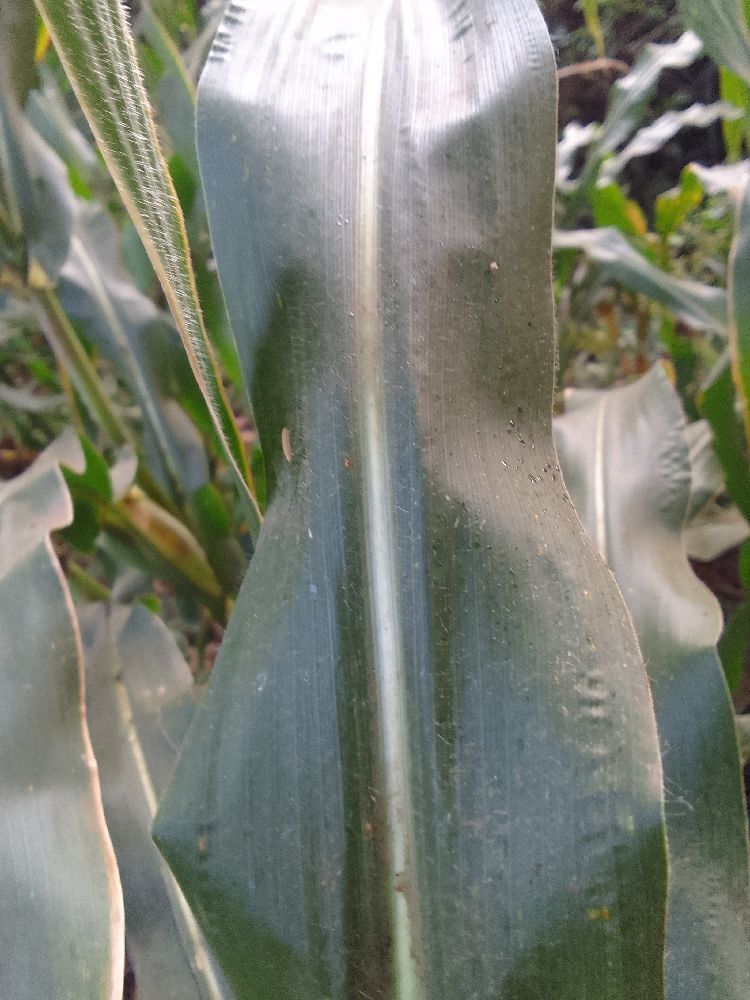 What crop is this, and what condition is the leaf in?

maize, healthy
